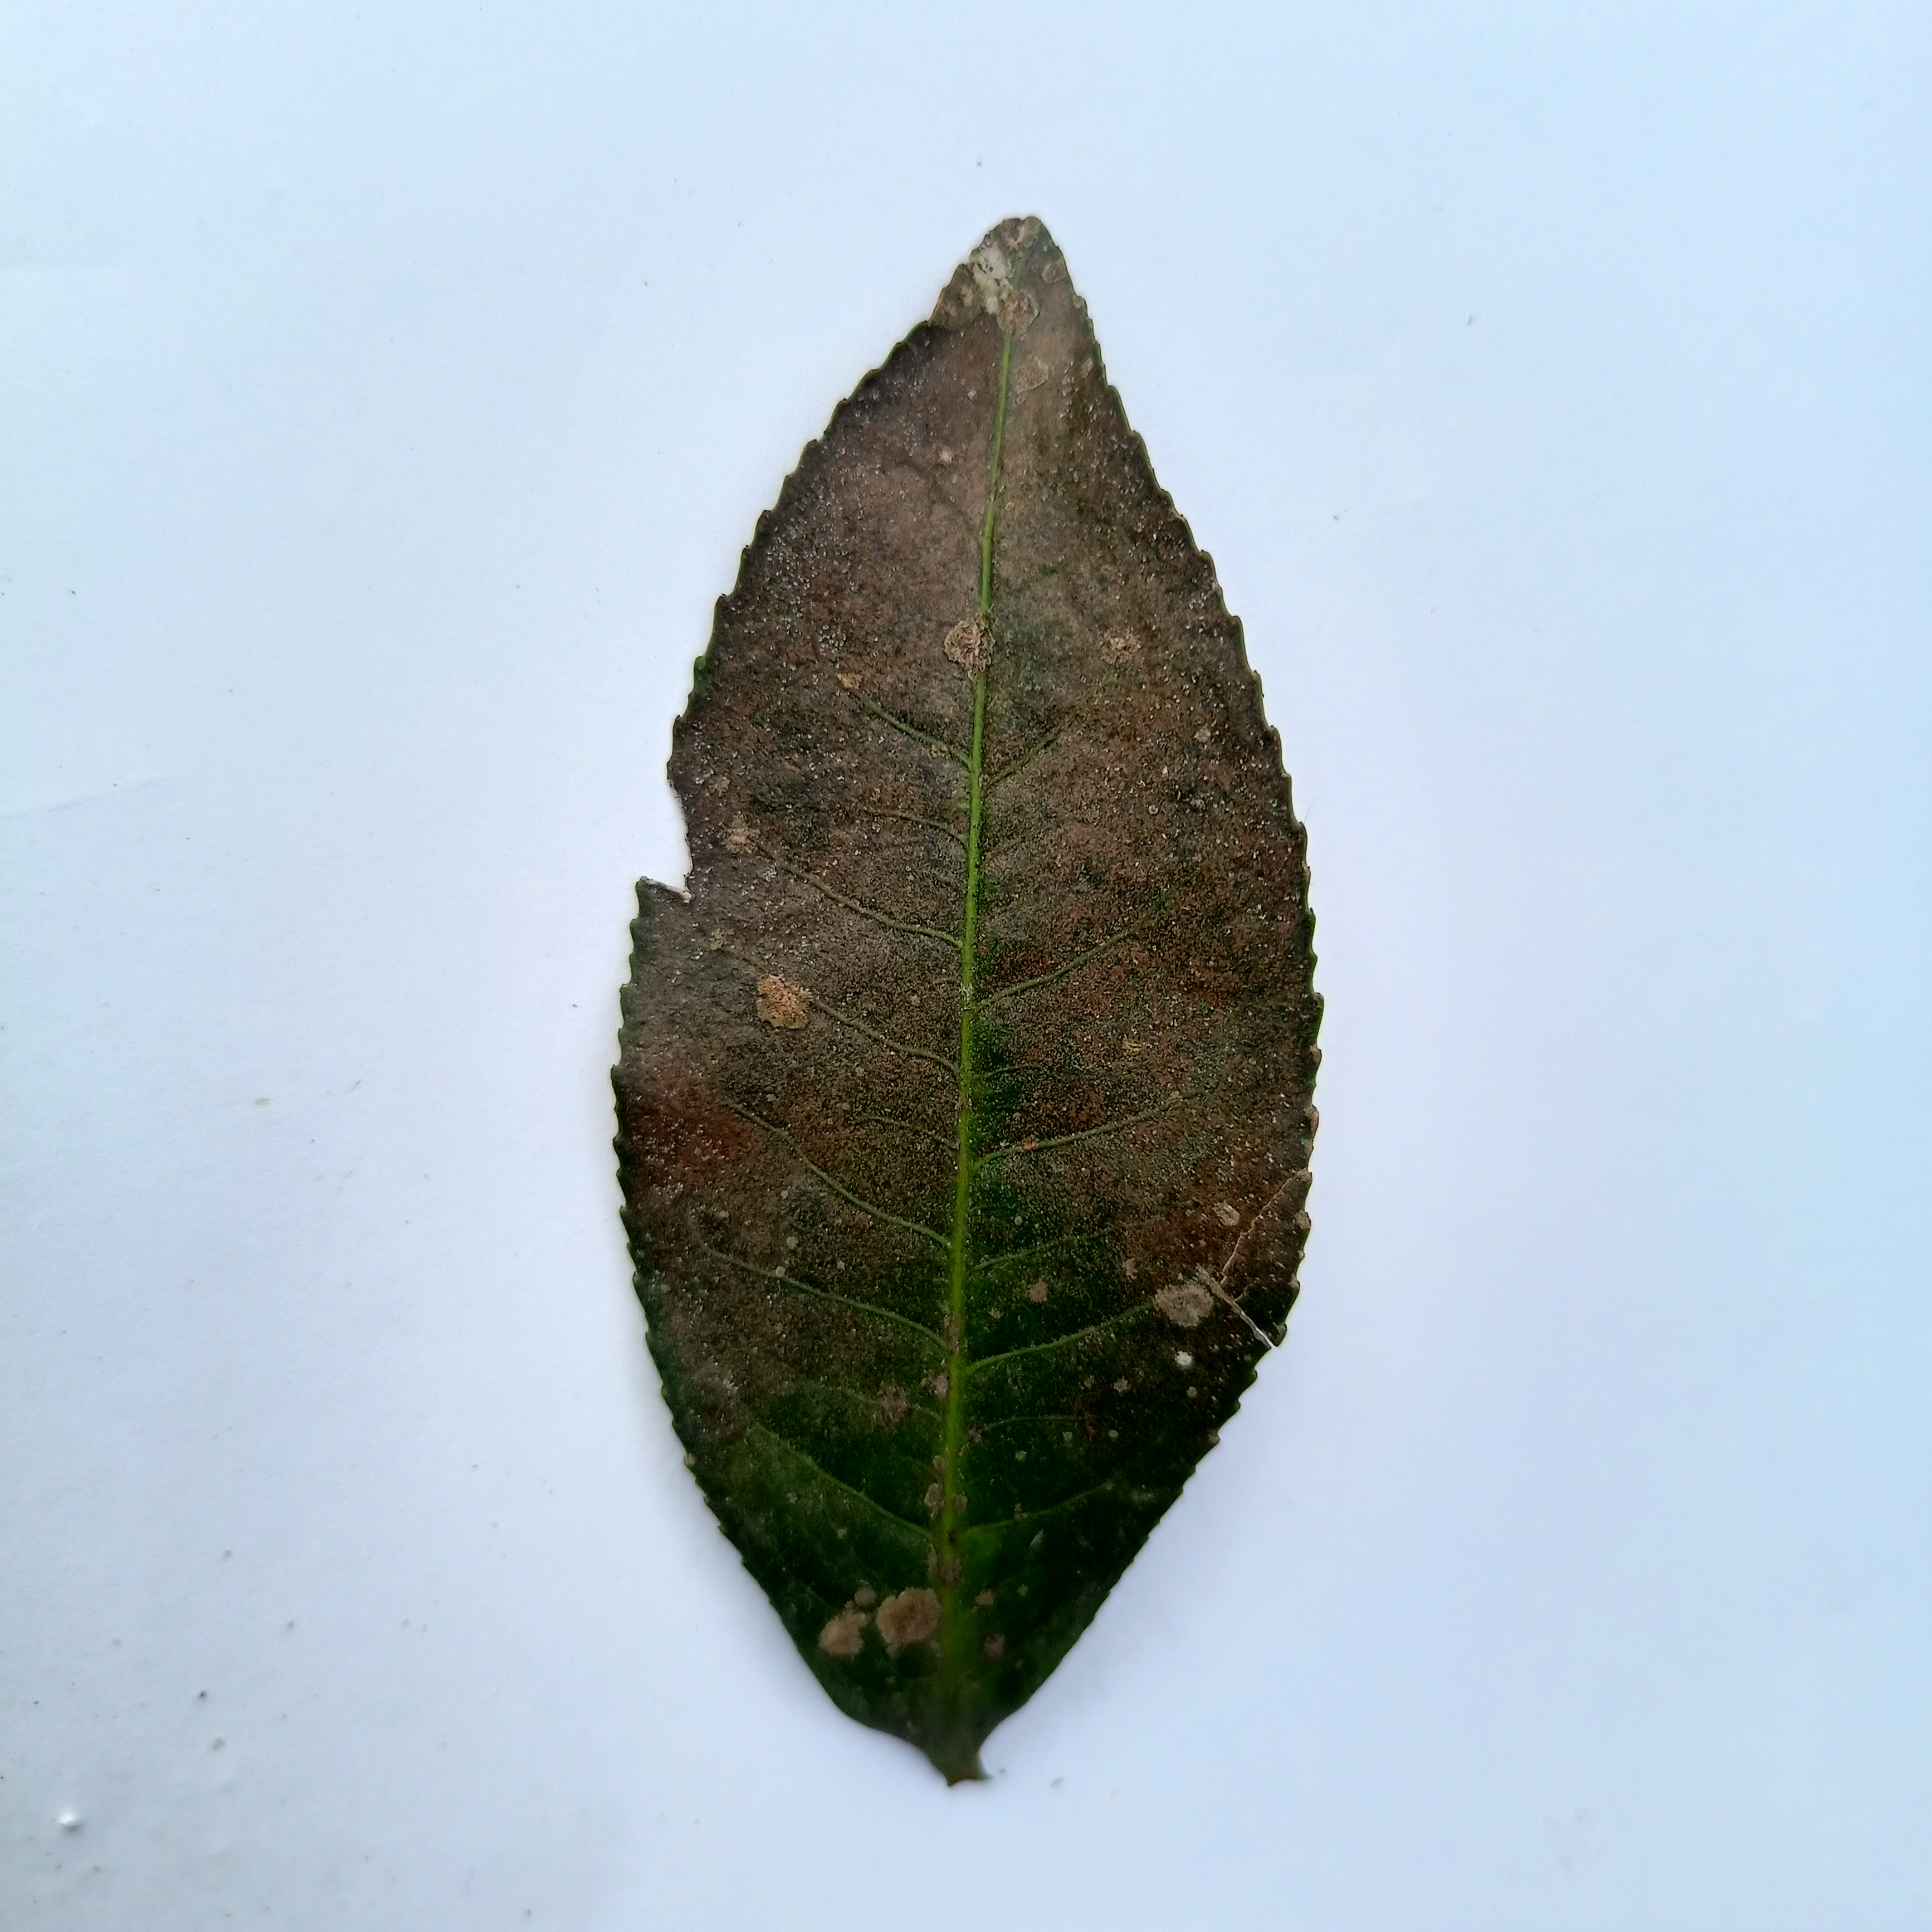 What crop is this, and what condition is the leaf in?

tea, red rust
